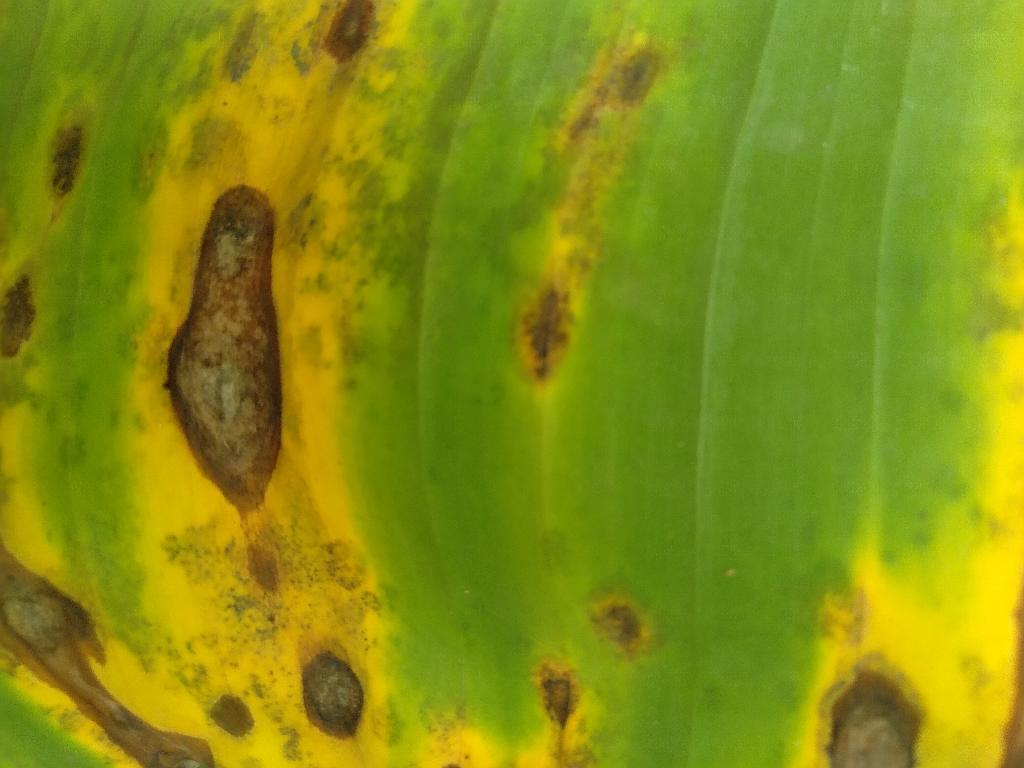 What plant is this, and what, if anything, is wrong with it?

banana, black sigatoka
